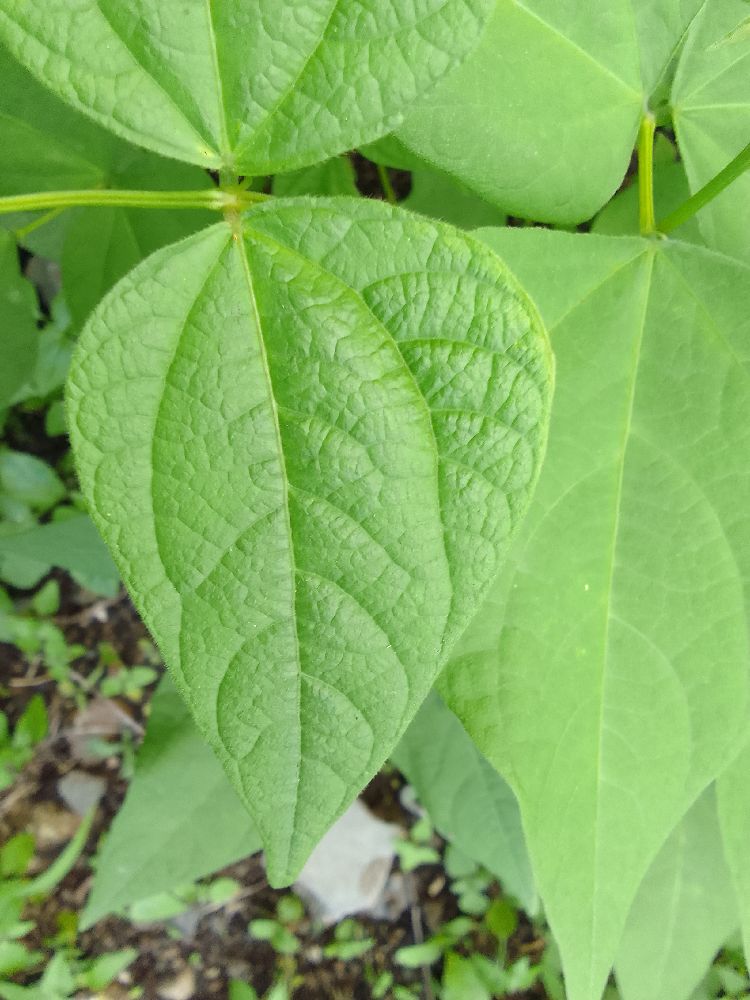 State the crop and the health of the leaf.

common bean, healthy
